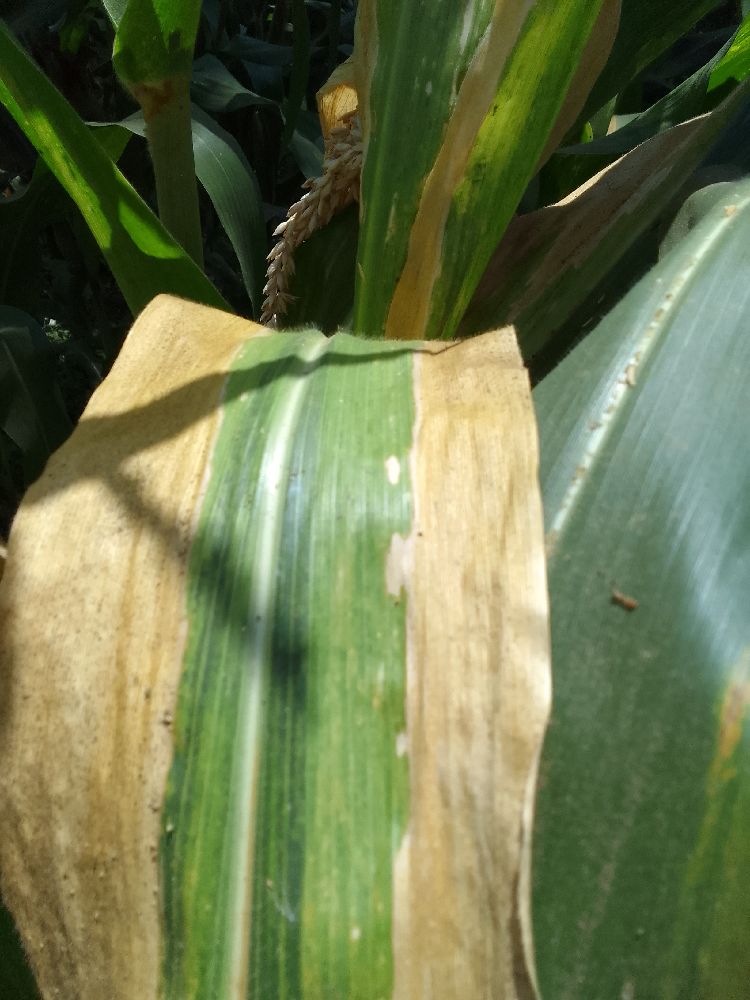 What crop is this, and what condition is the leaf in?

maize, maize lethal necrosis
